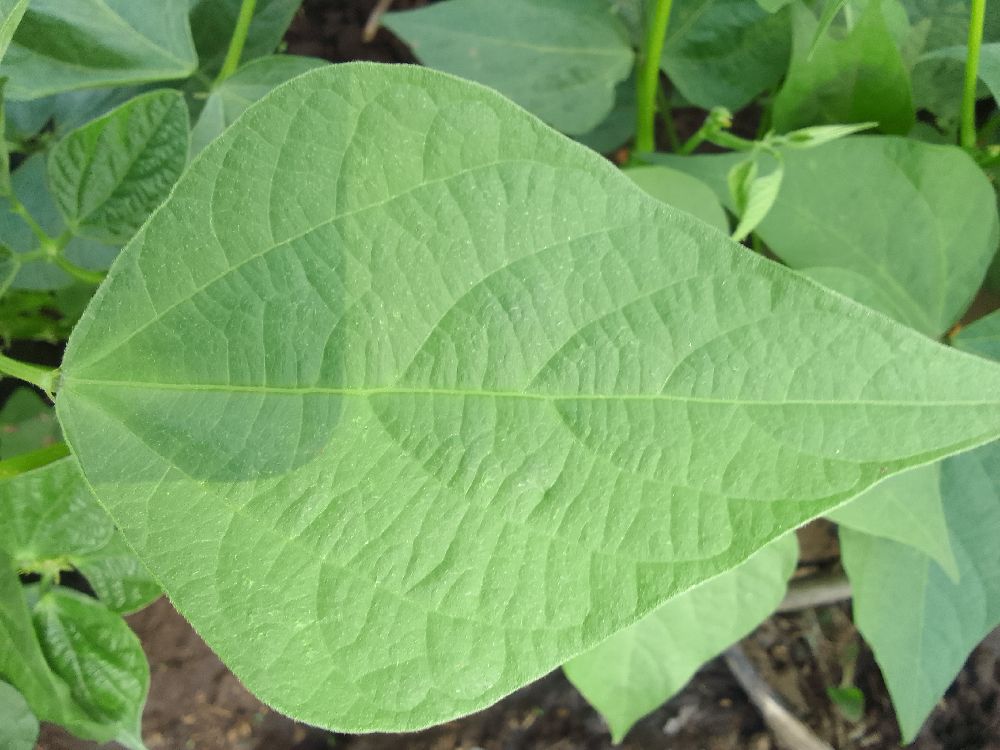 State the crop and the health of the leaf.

common bean, healthy
